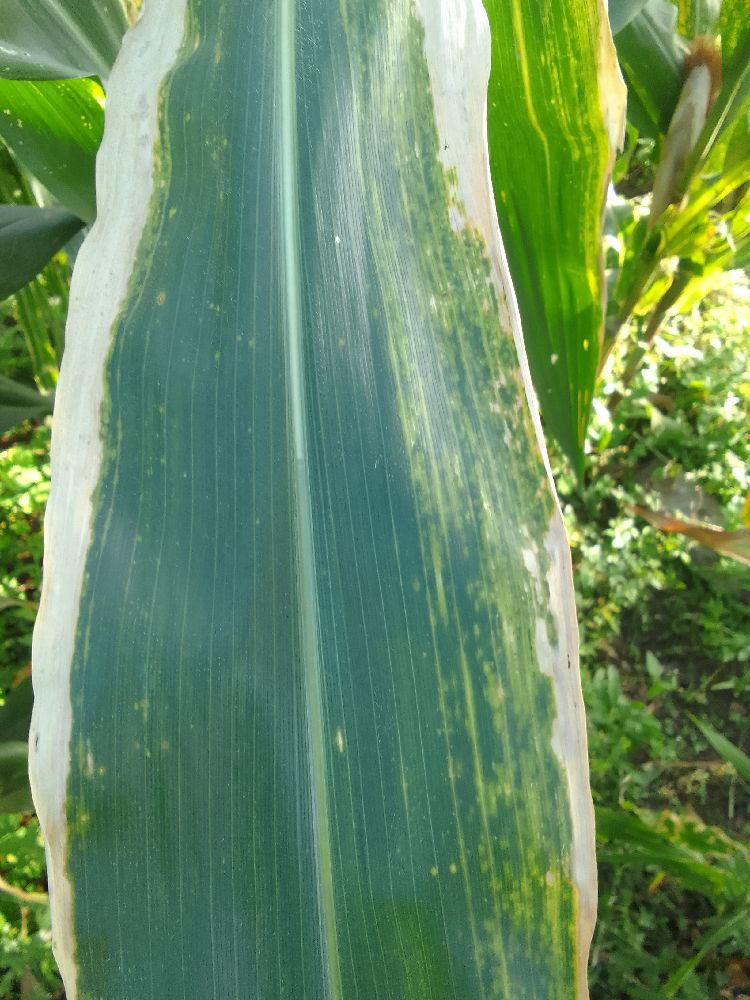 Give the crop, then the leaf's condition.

maize, maize lethal necrosis
